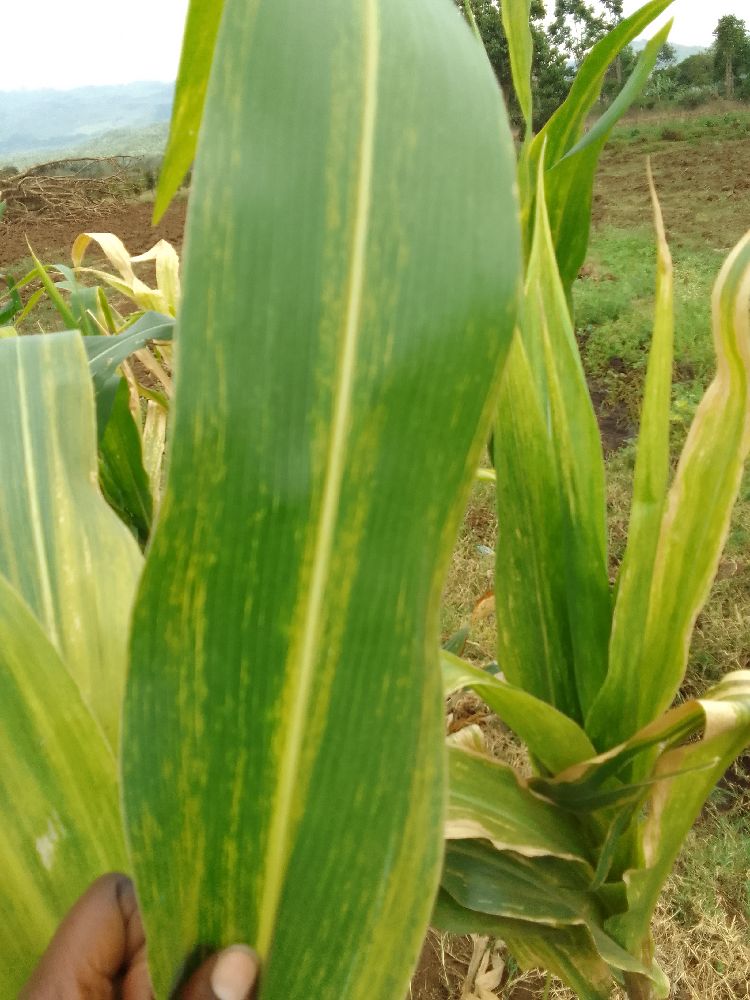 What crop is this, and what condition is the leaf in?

maize, maize lethal necrosis
